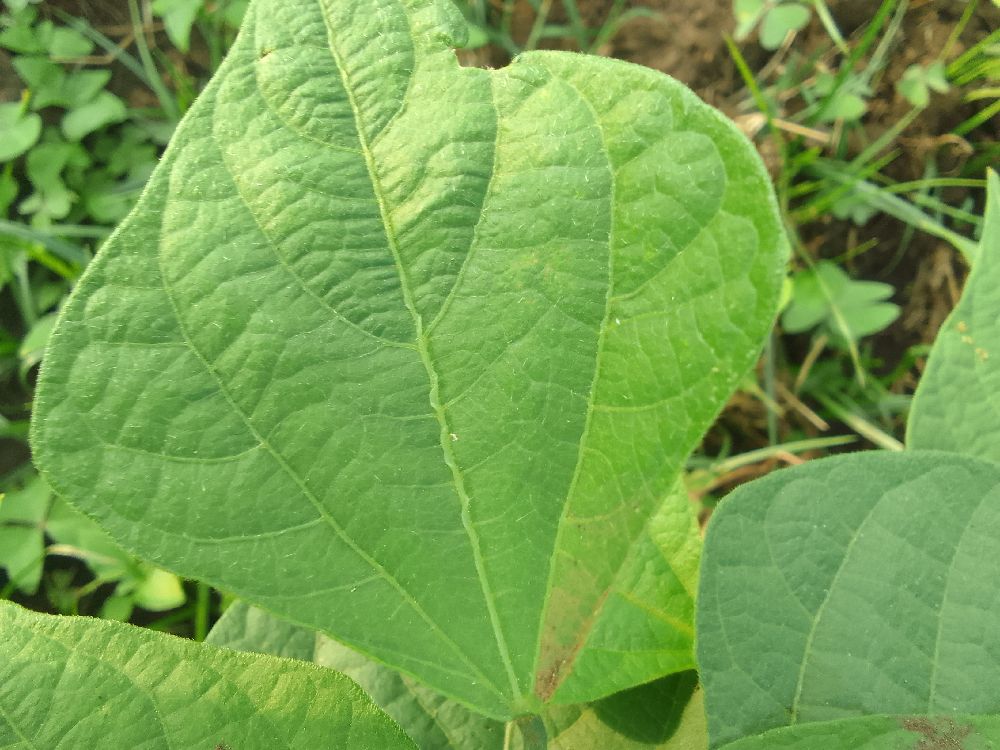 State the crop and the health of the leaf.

common bean, healthy
